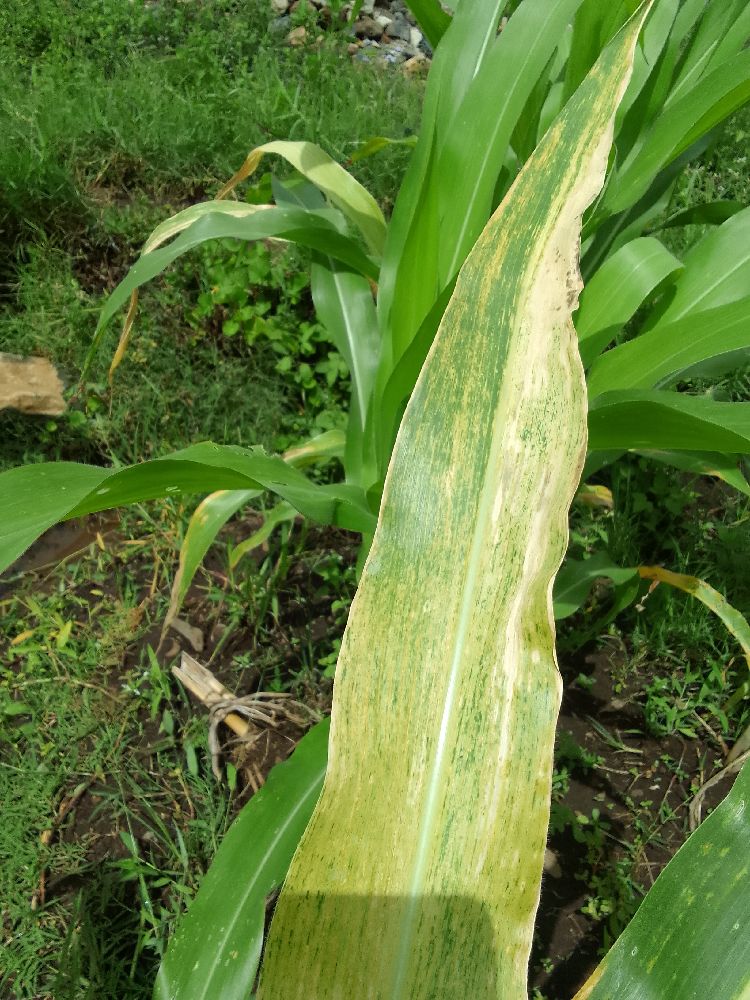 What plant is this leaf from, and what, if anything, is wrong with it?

maize, maize lethal necrosis
